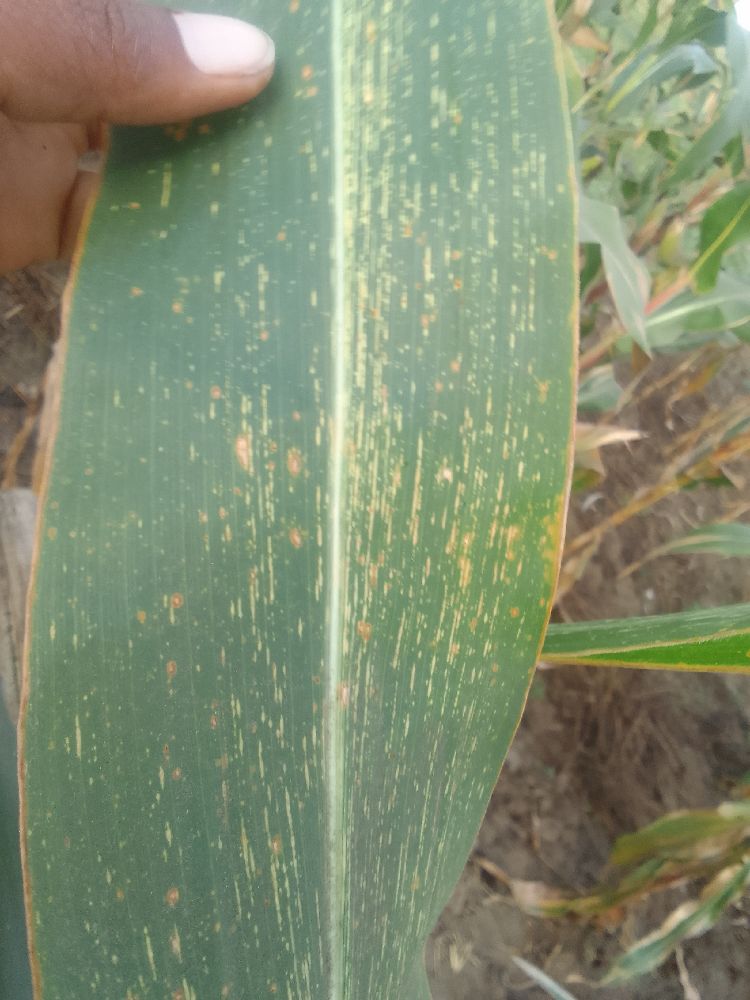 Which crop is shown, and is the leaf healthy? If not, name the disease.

maize, maize streak virus
